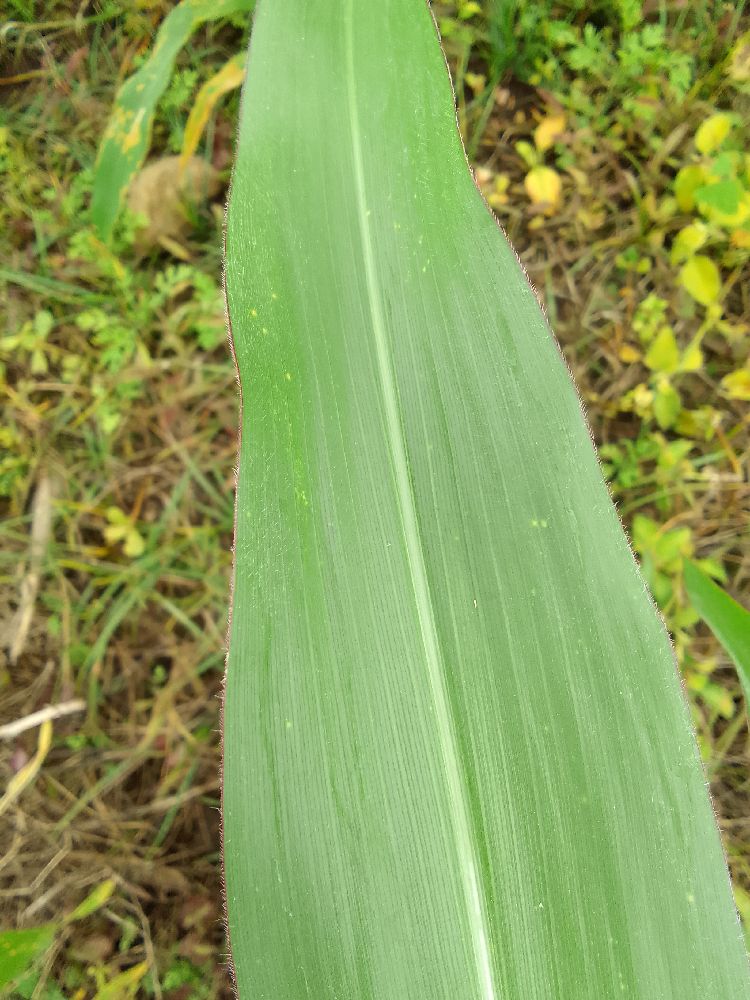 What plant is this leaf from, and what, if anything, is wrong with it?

maize, healthy
